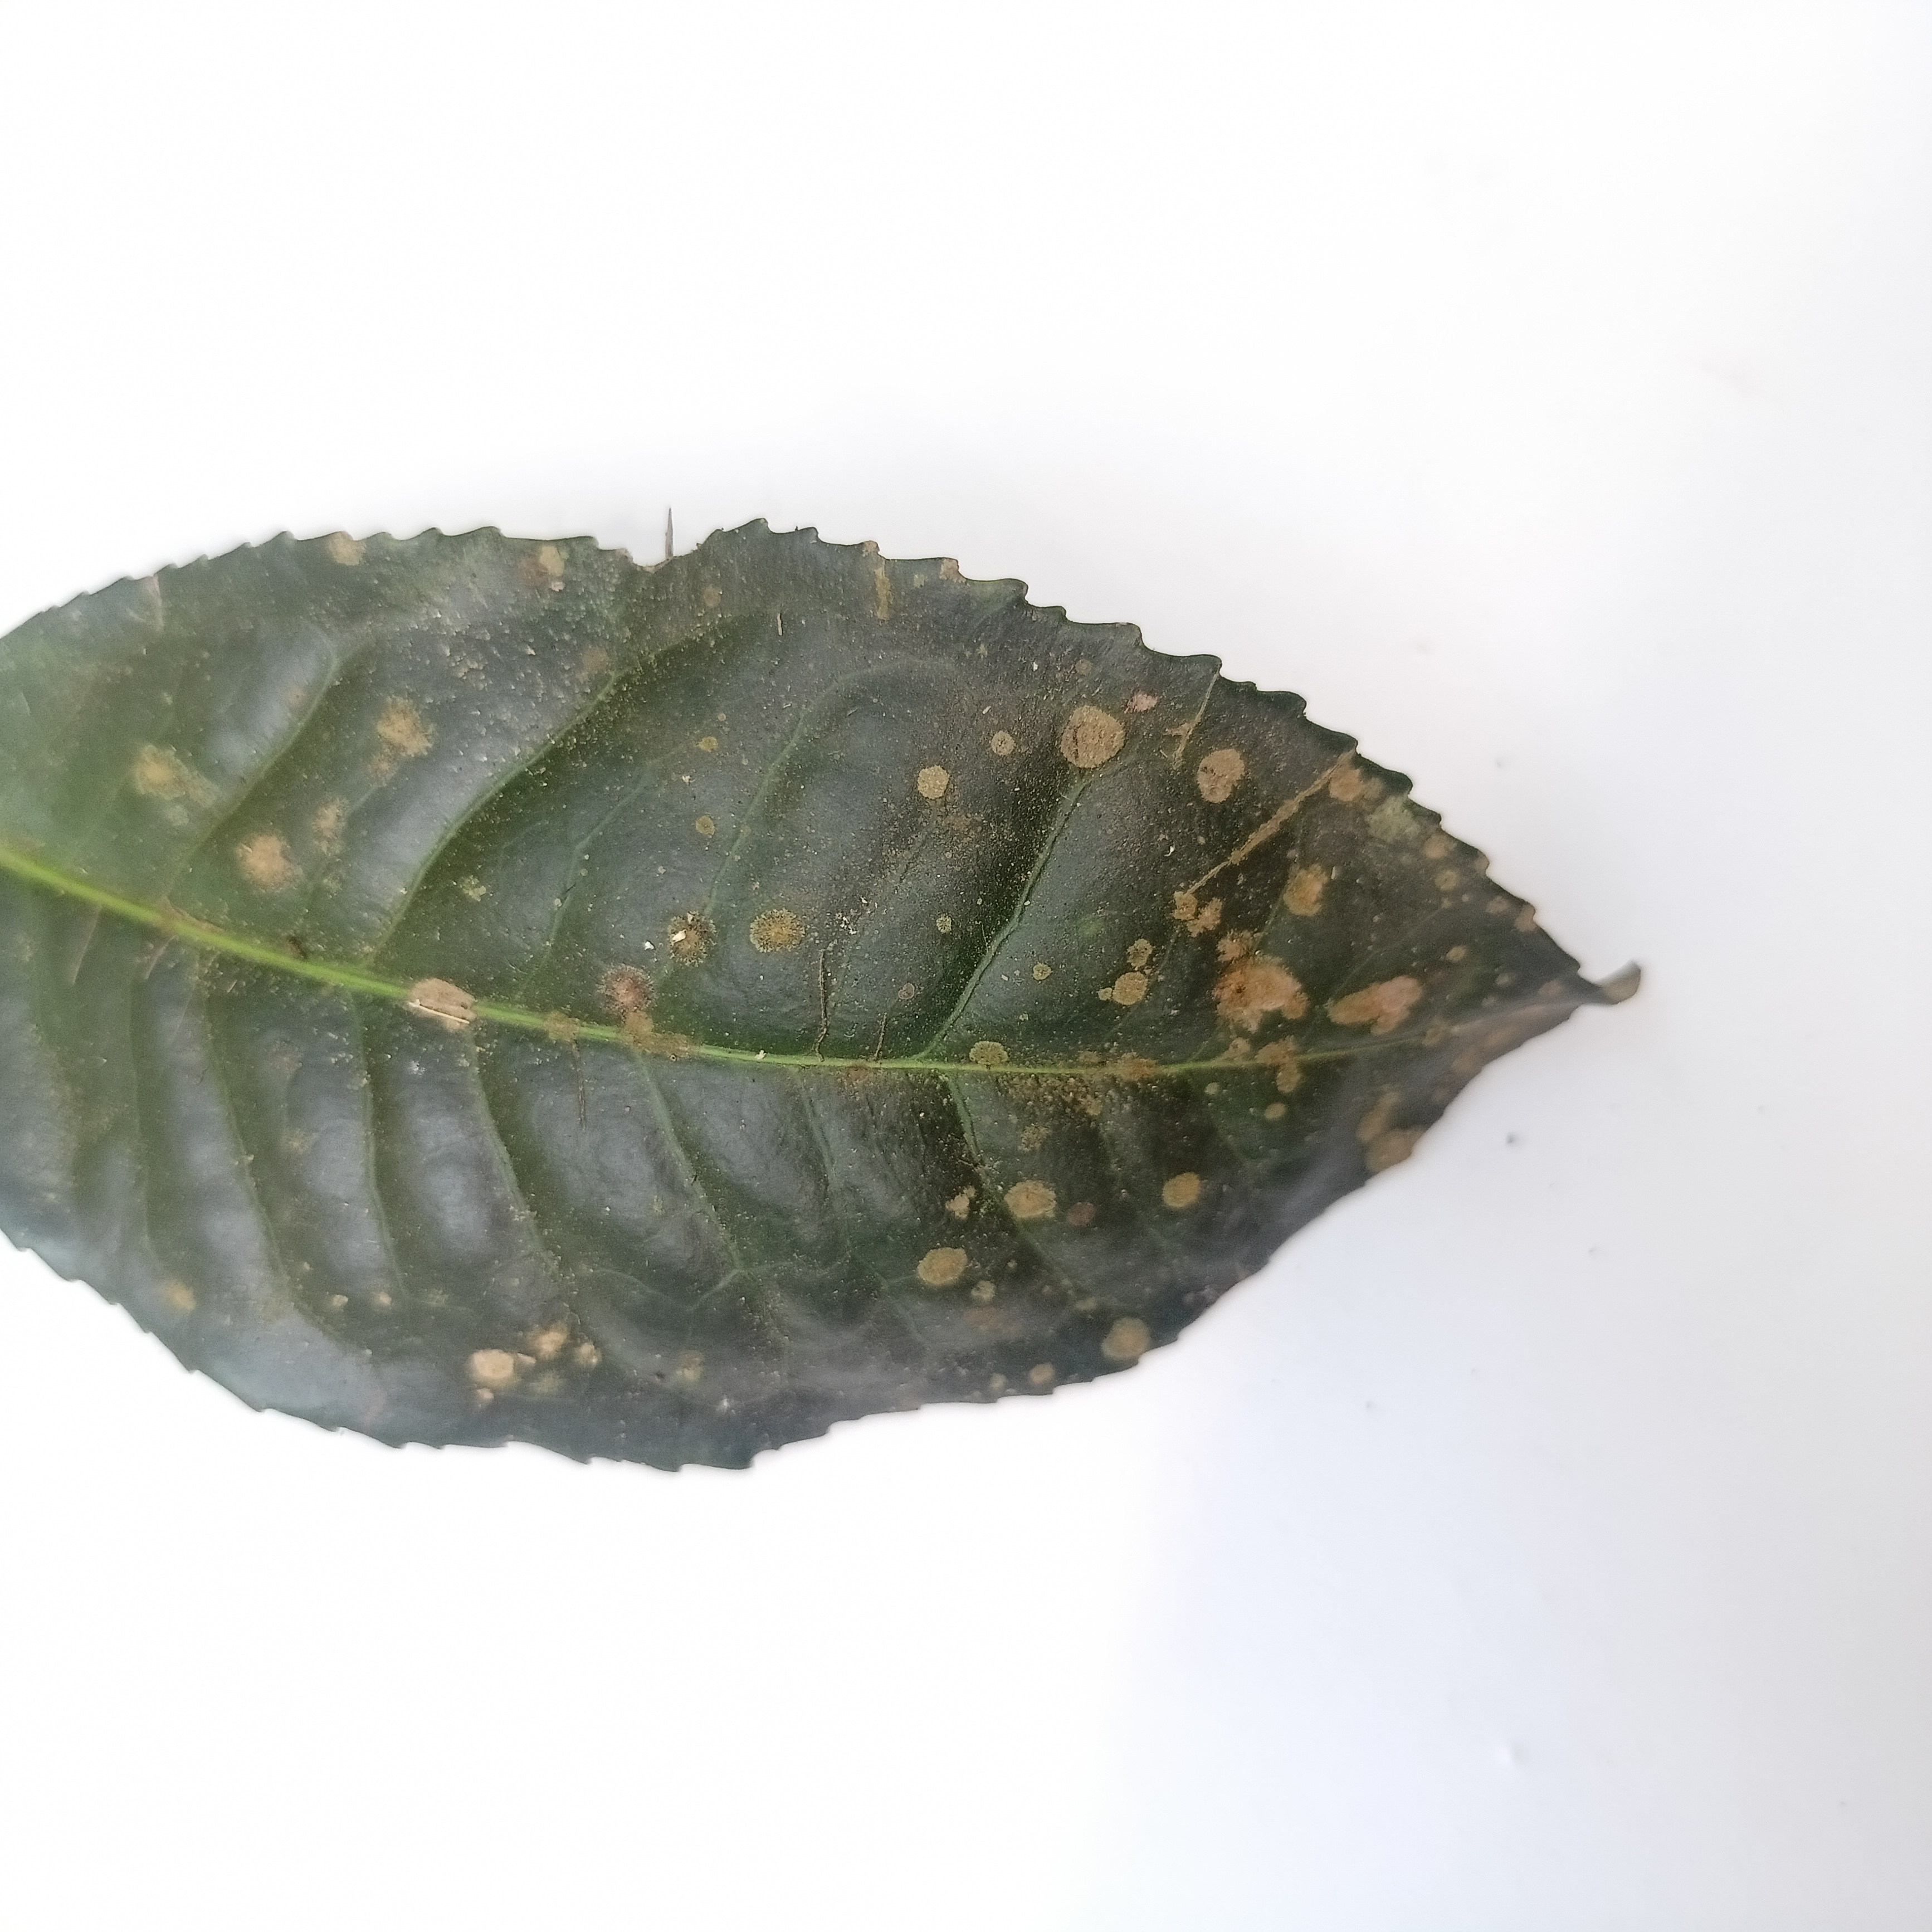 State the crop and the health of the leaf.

tea, algal leaf
